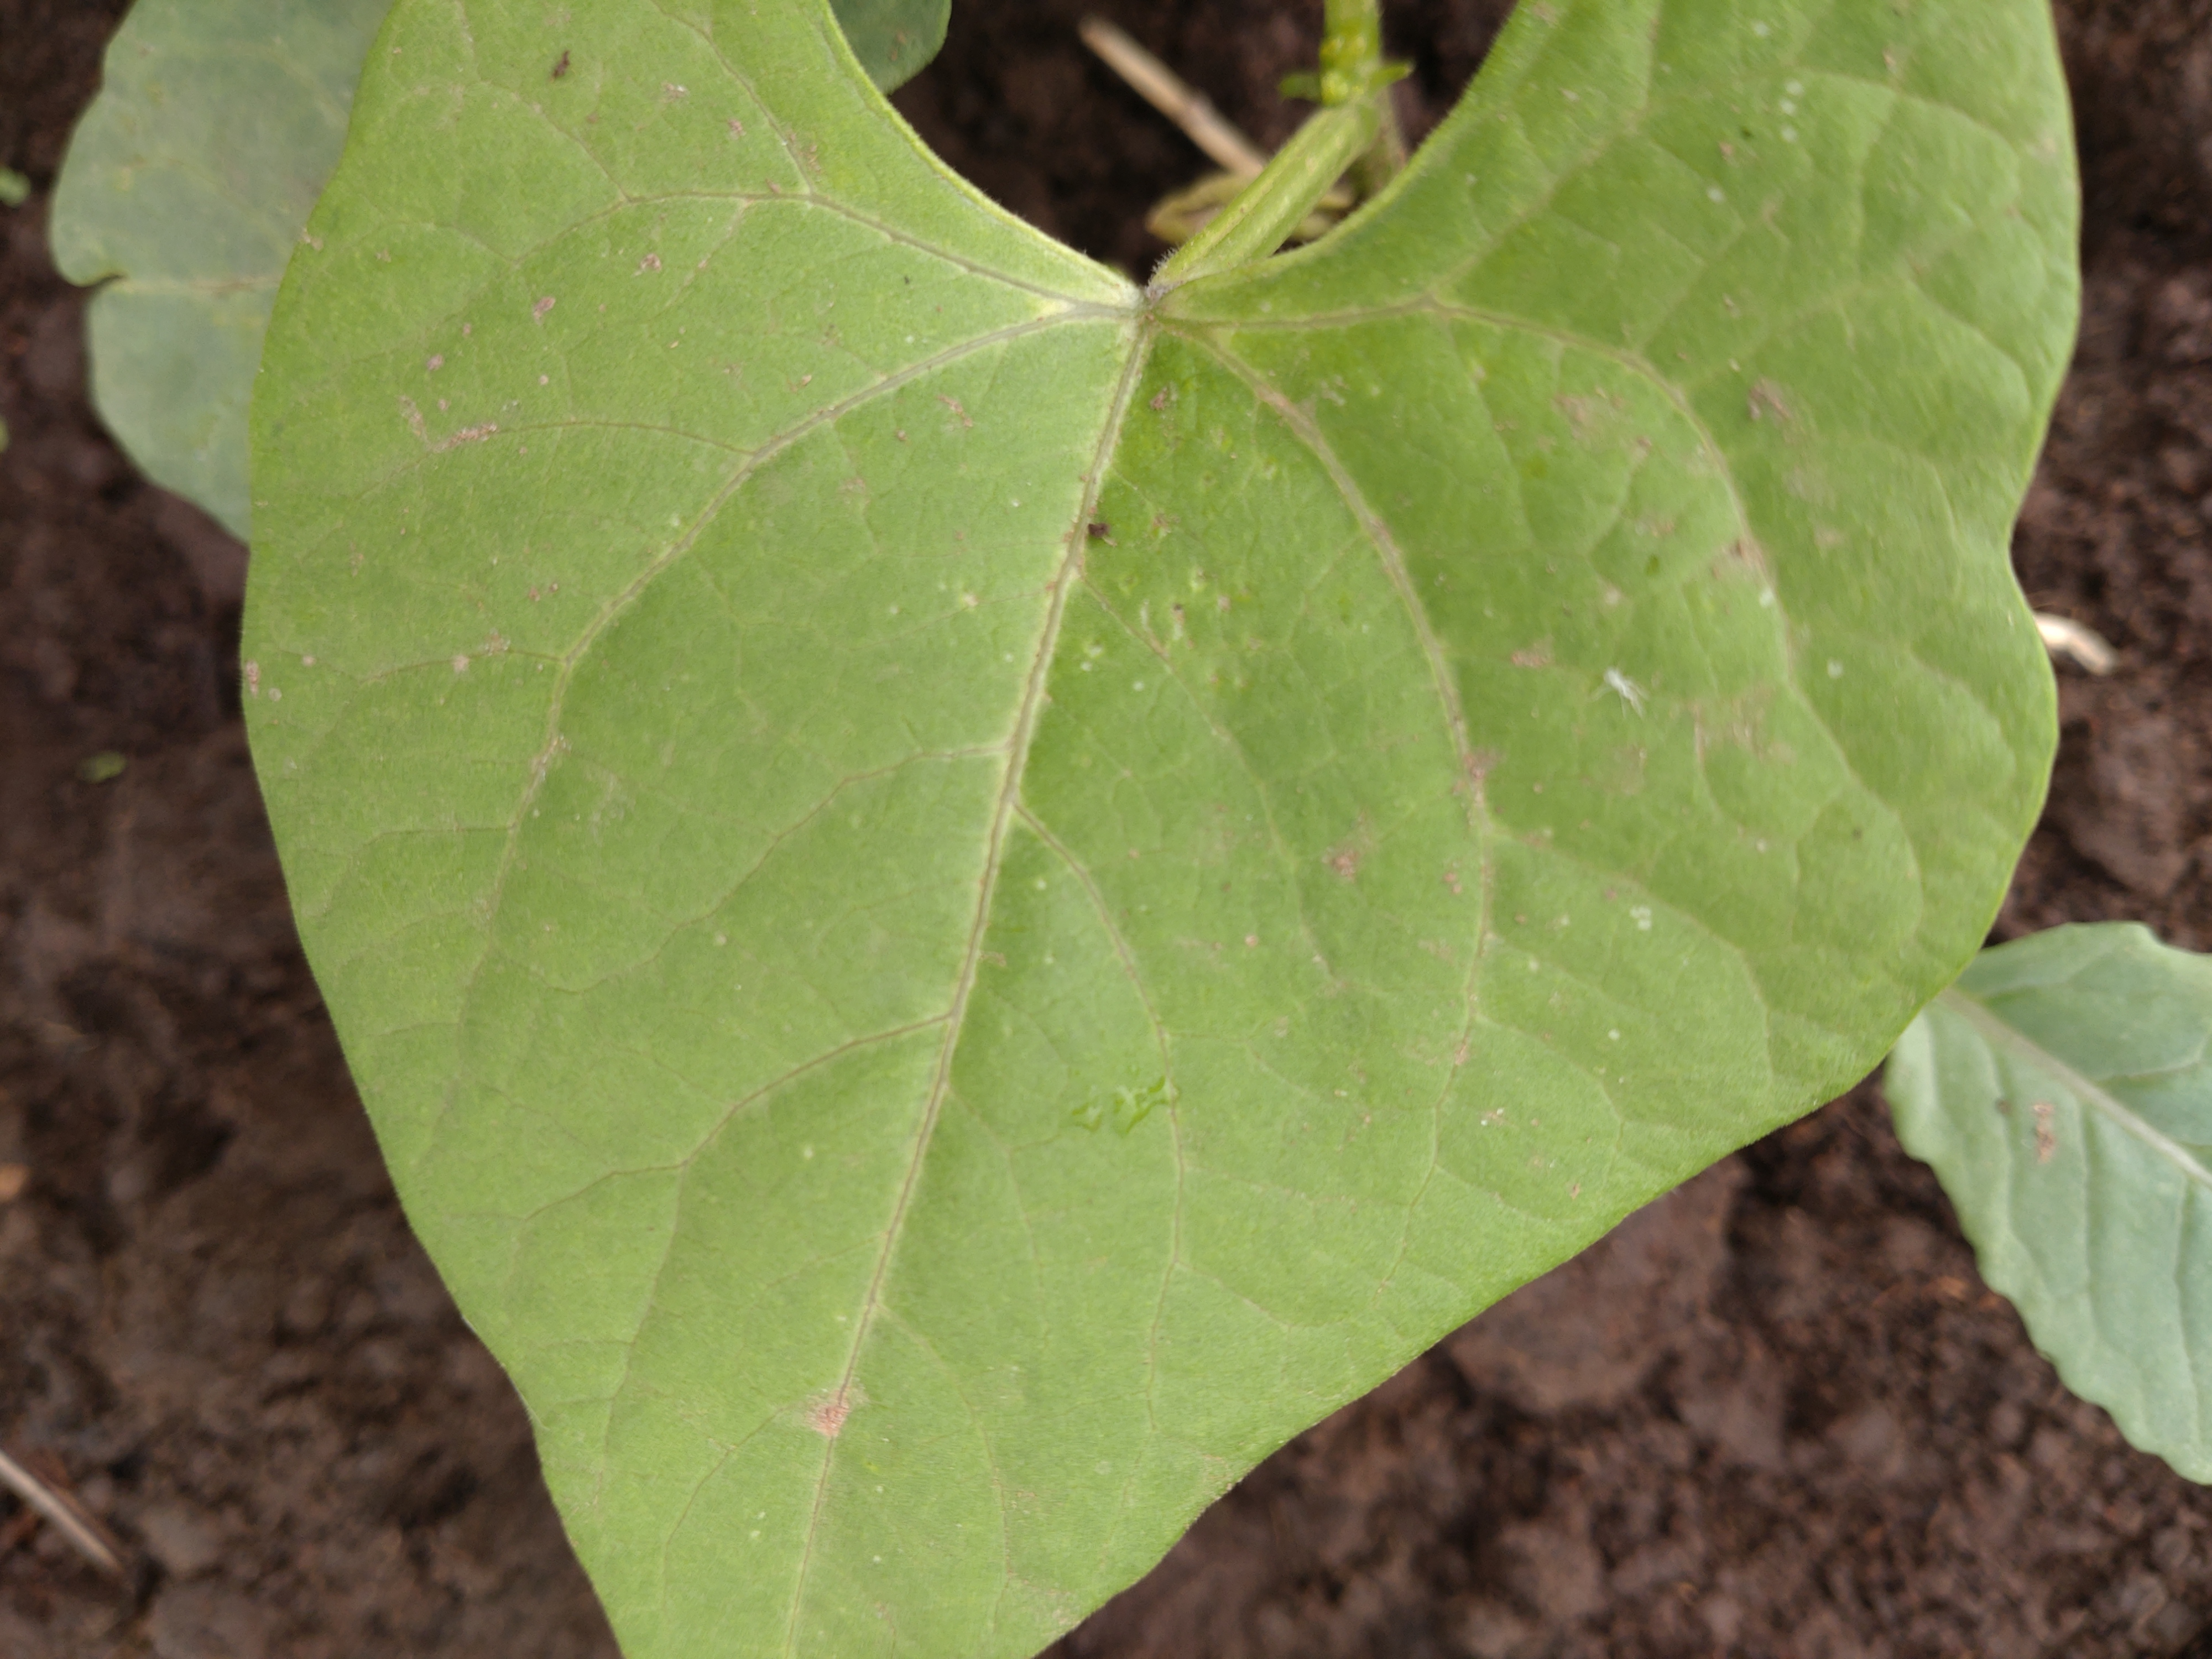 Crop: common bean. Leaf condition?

healthy
